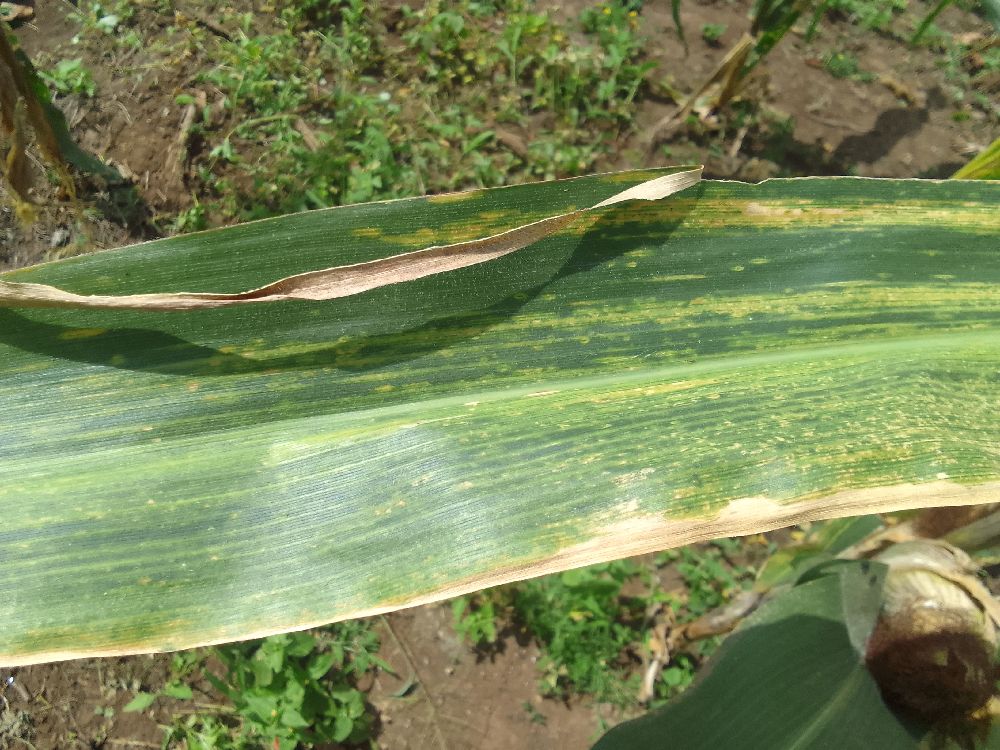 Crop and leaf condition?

maize, maize lethal necrosis
